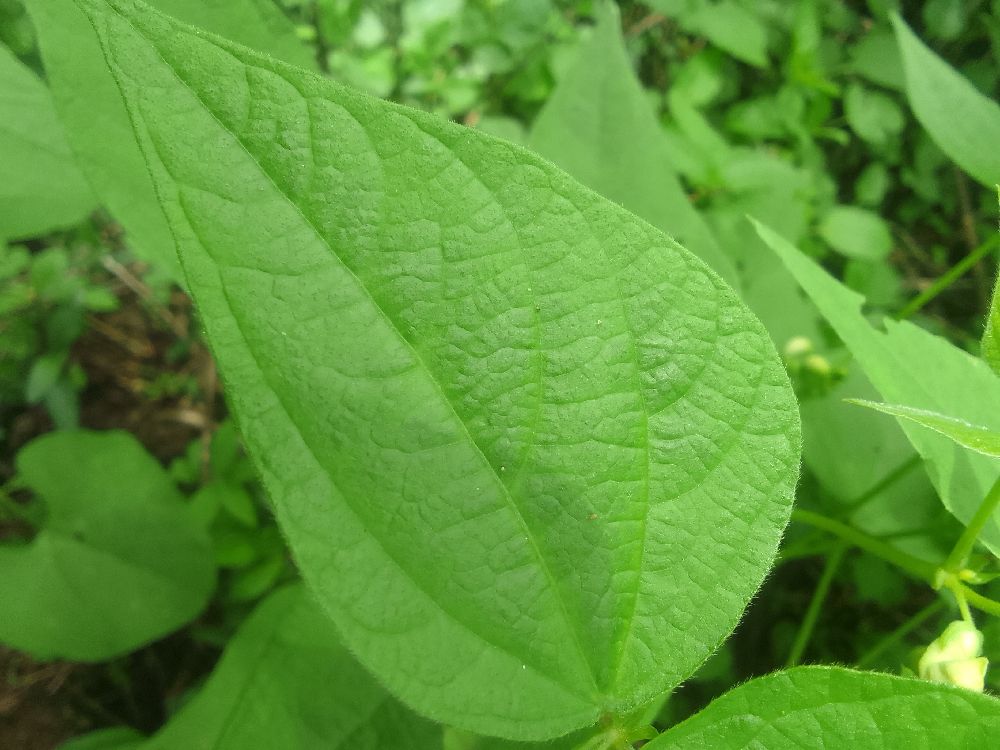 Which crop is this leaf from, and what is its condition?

common bean, healthy
